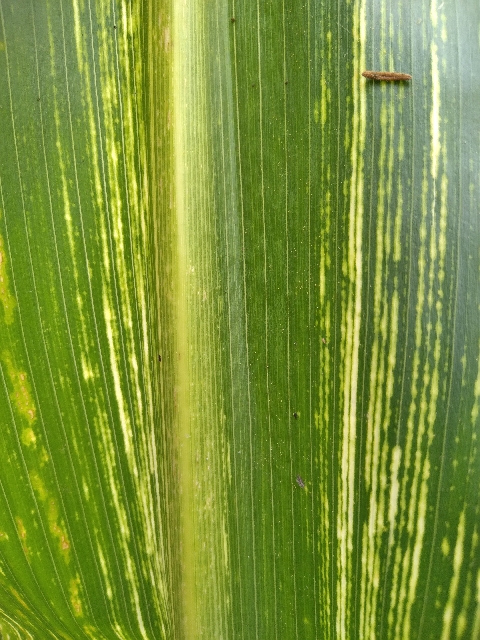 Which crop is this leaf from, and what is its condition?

maize, maize streak virus
